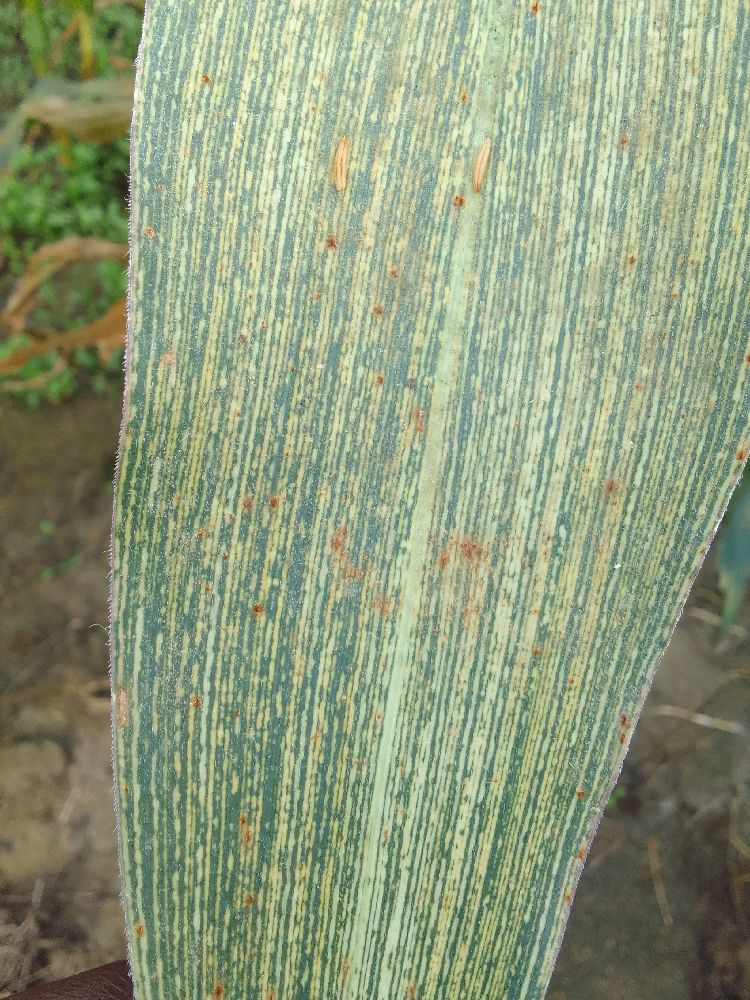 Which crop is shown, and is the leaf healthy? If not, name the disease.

maize, maize streak virus
